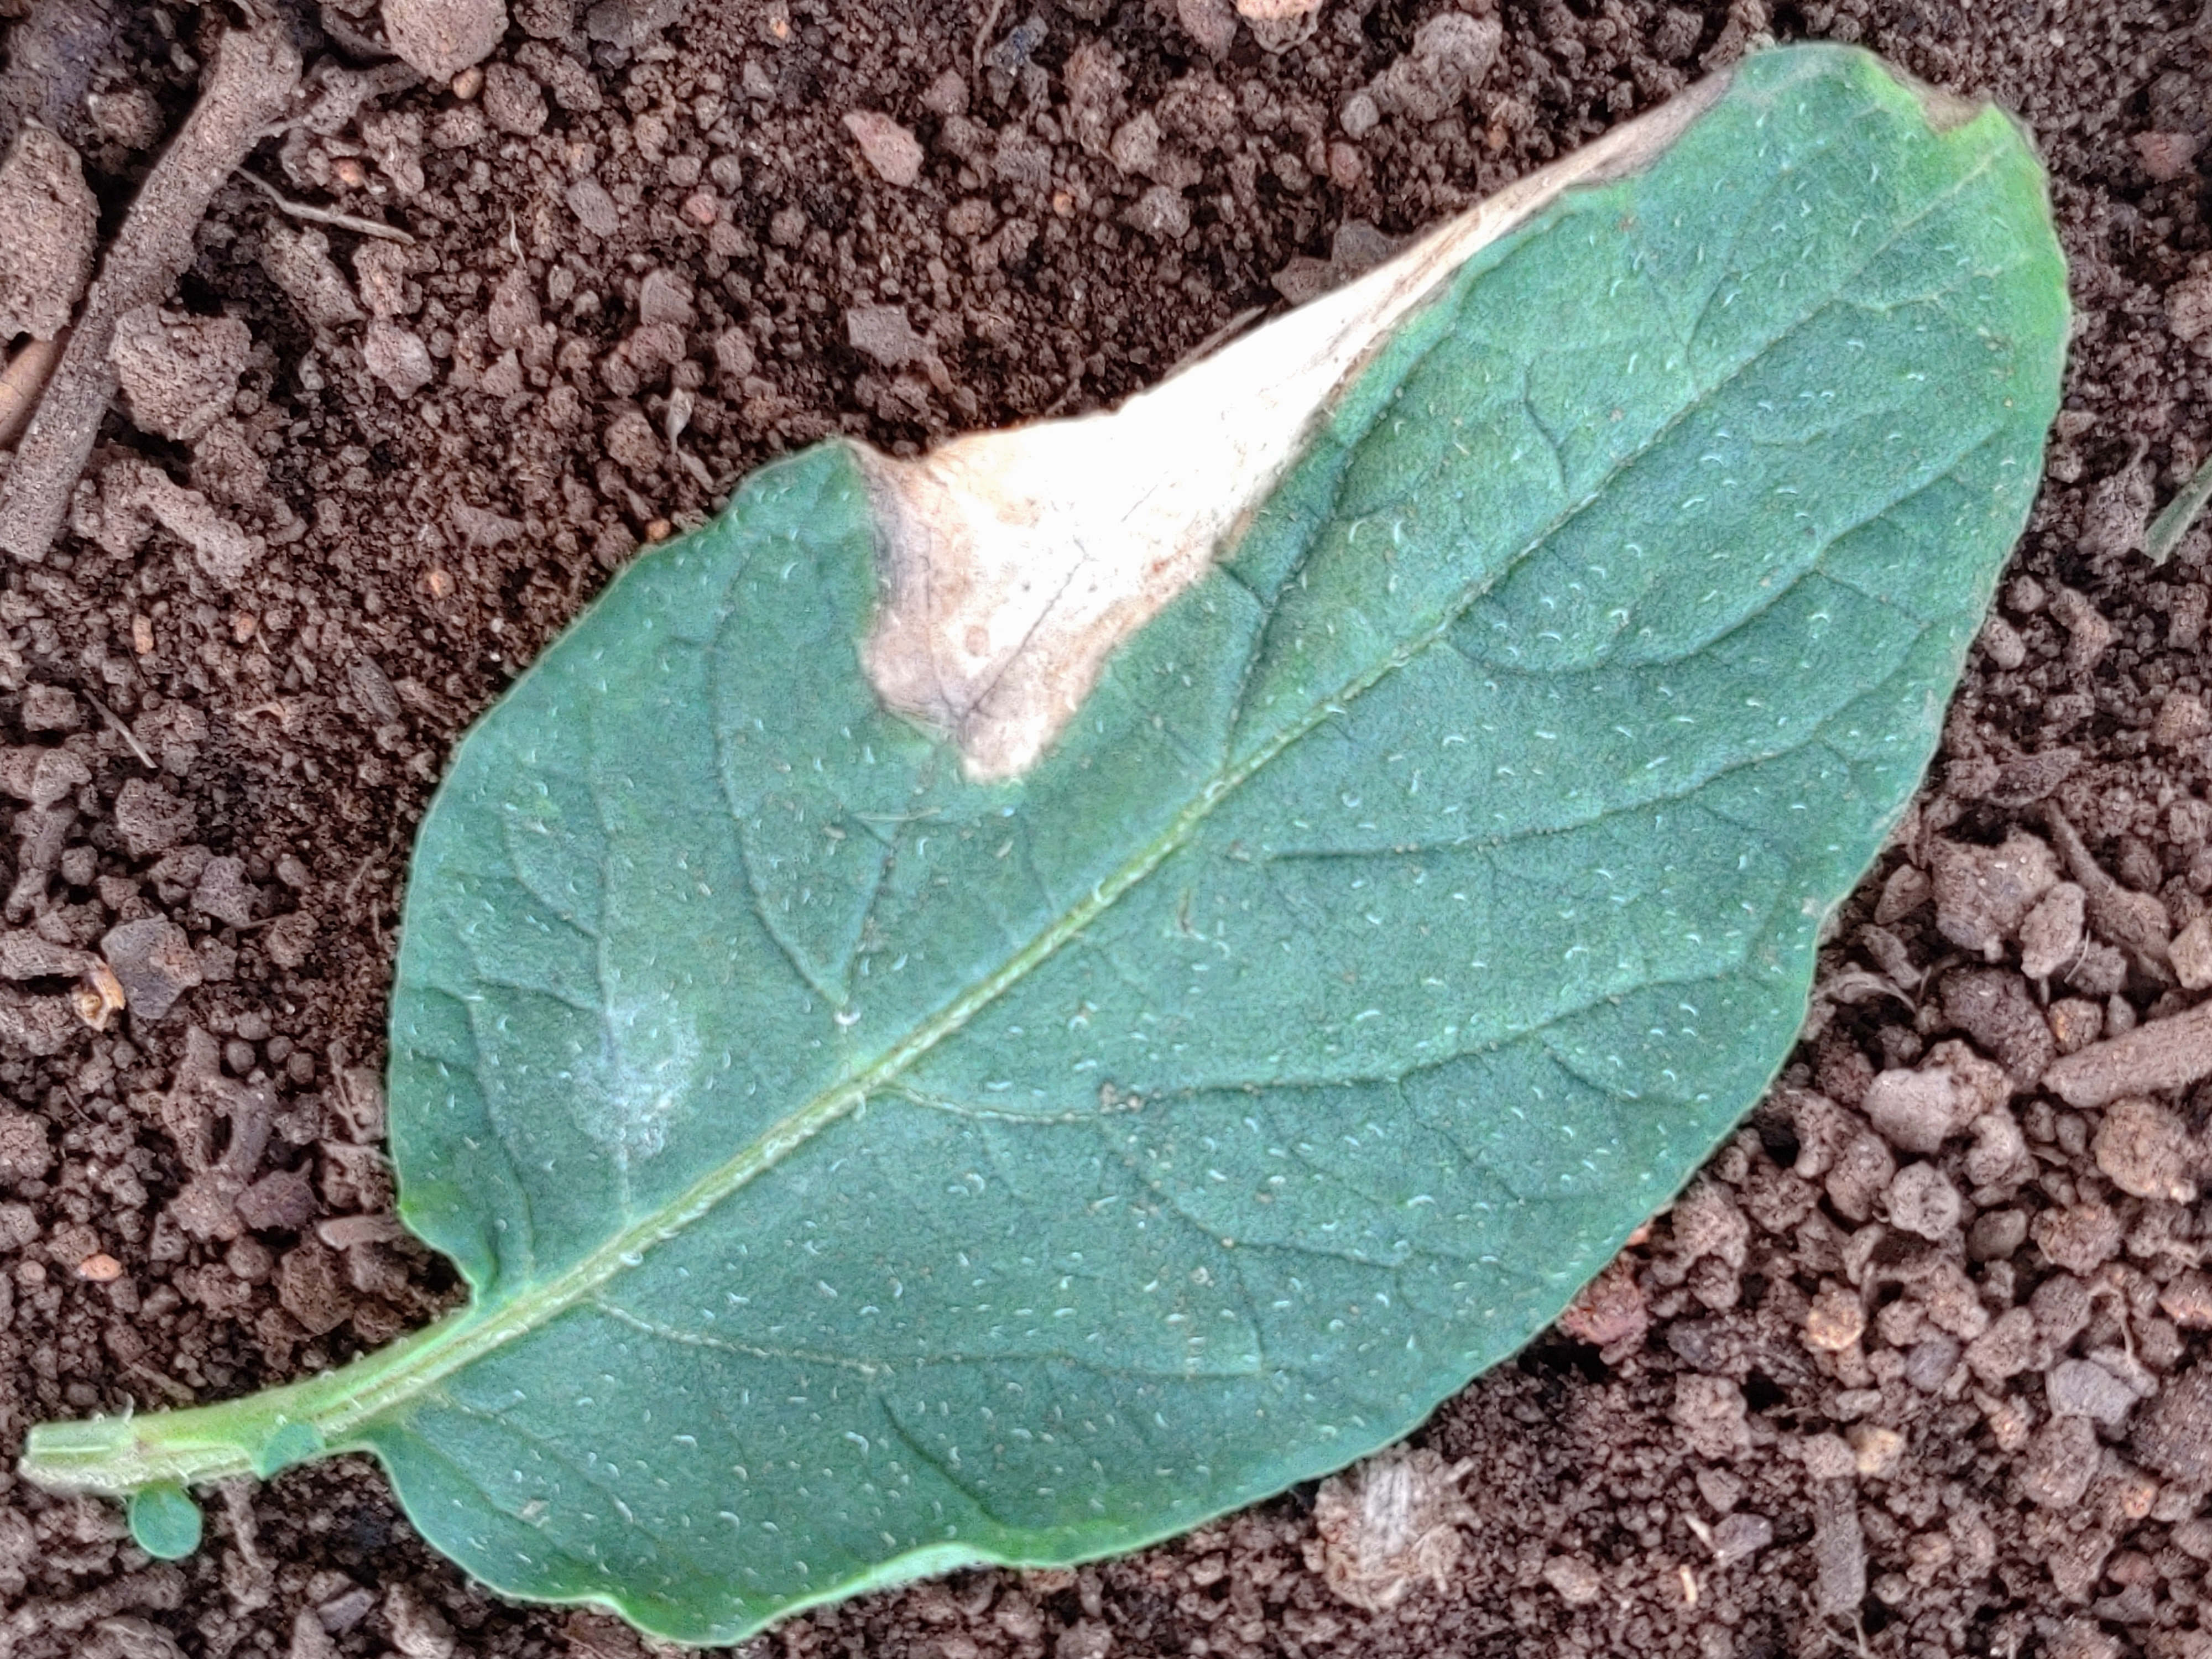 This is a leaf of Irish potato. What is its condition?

early blight
